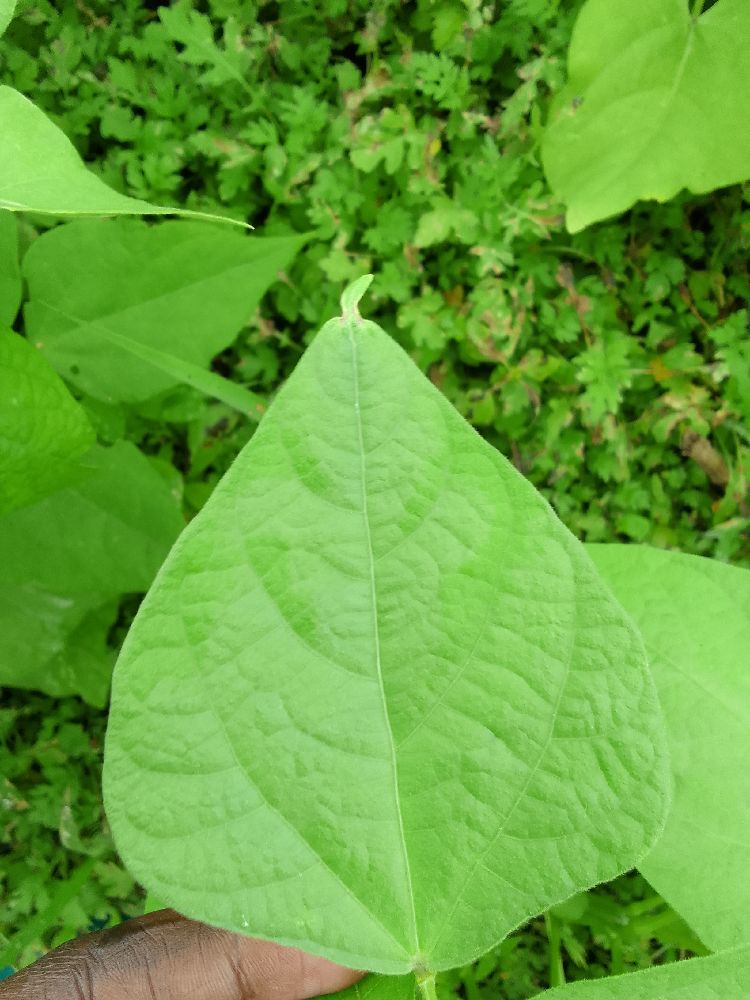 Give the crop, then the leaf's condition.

common bean, healthy
